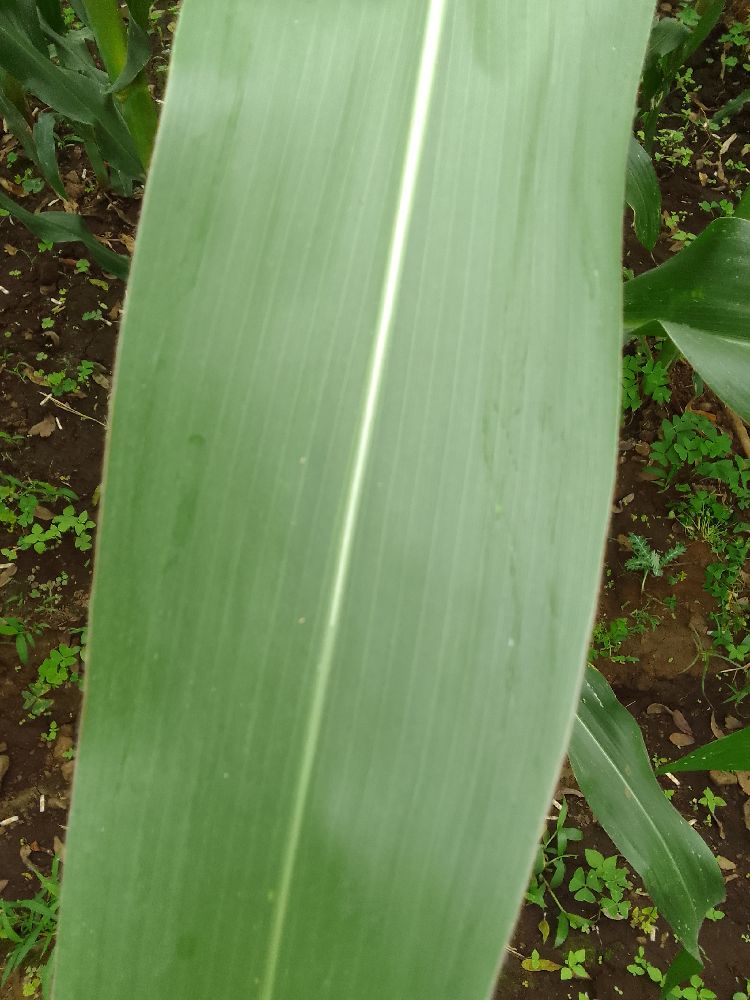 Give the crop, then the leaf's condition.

maize, healthy
